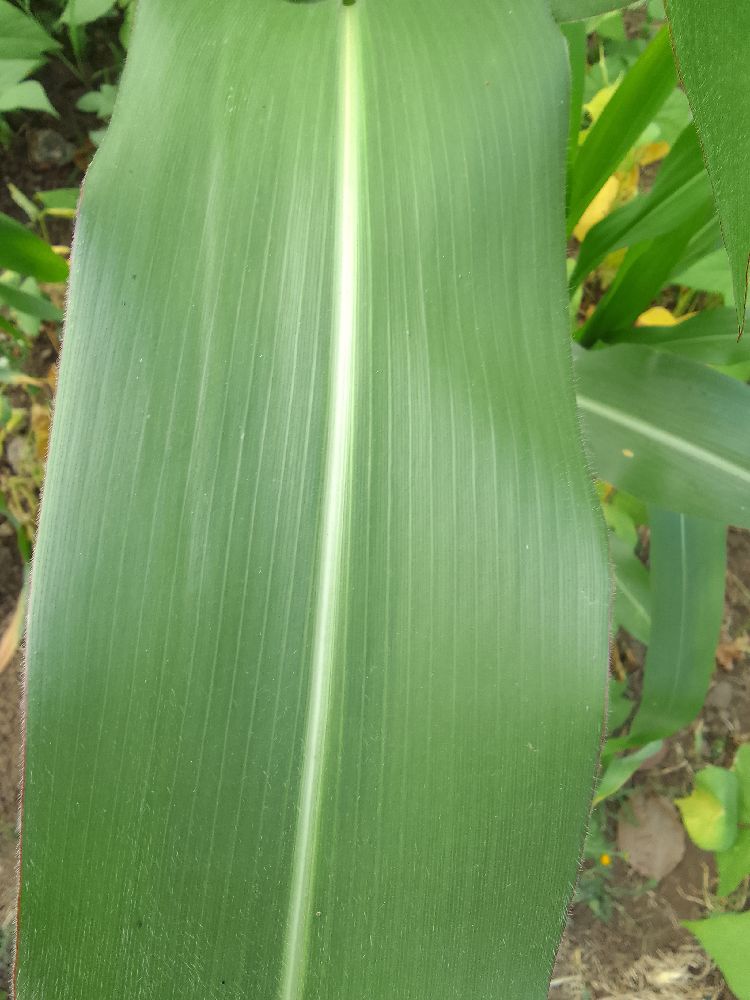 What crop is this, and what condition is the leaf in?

maize, healthy
